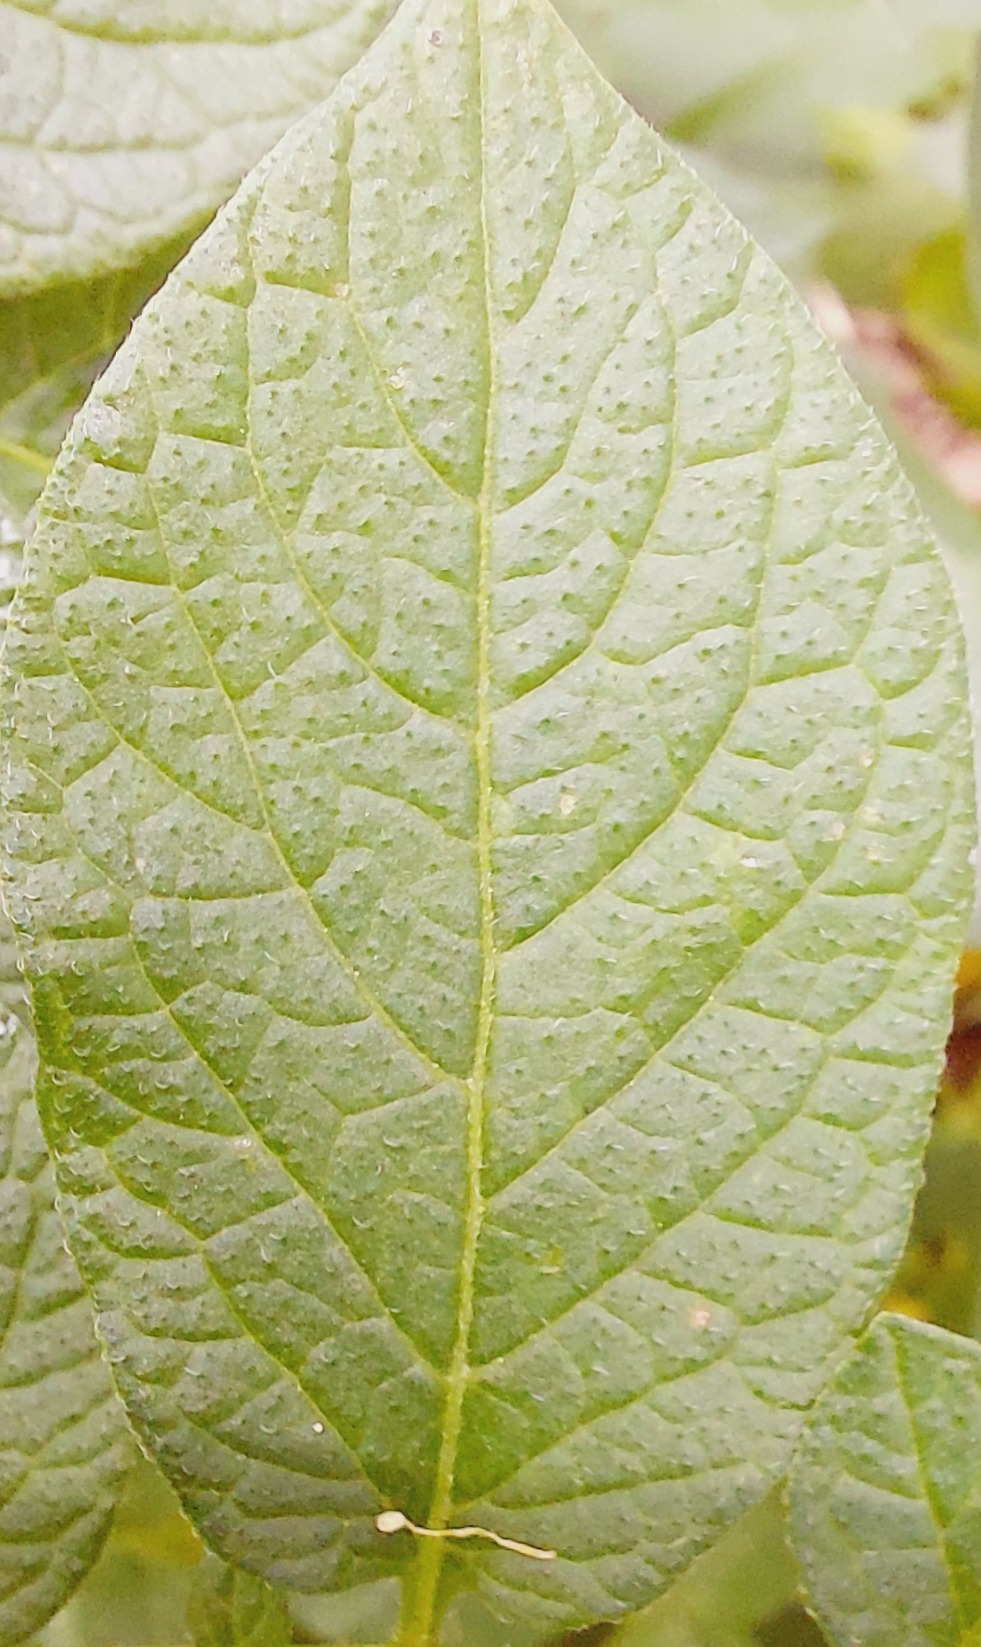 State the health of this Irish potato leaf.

healthy
